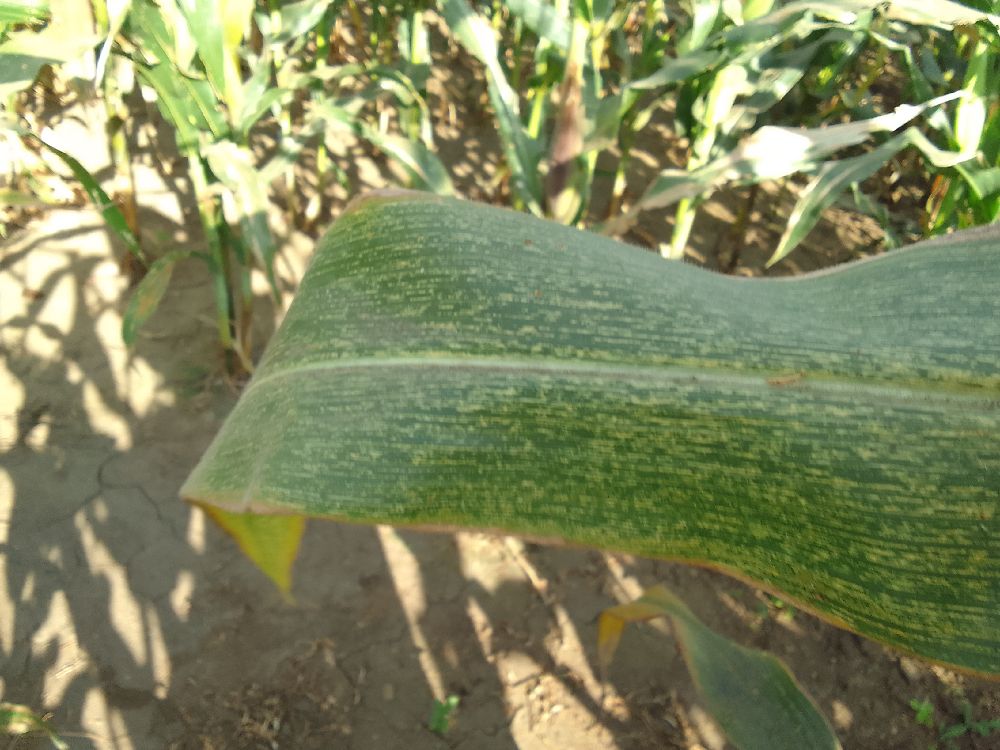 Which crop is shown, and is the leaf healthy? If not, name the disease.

maize, maize streak virus
